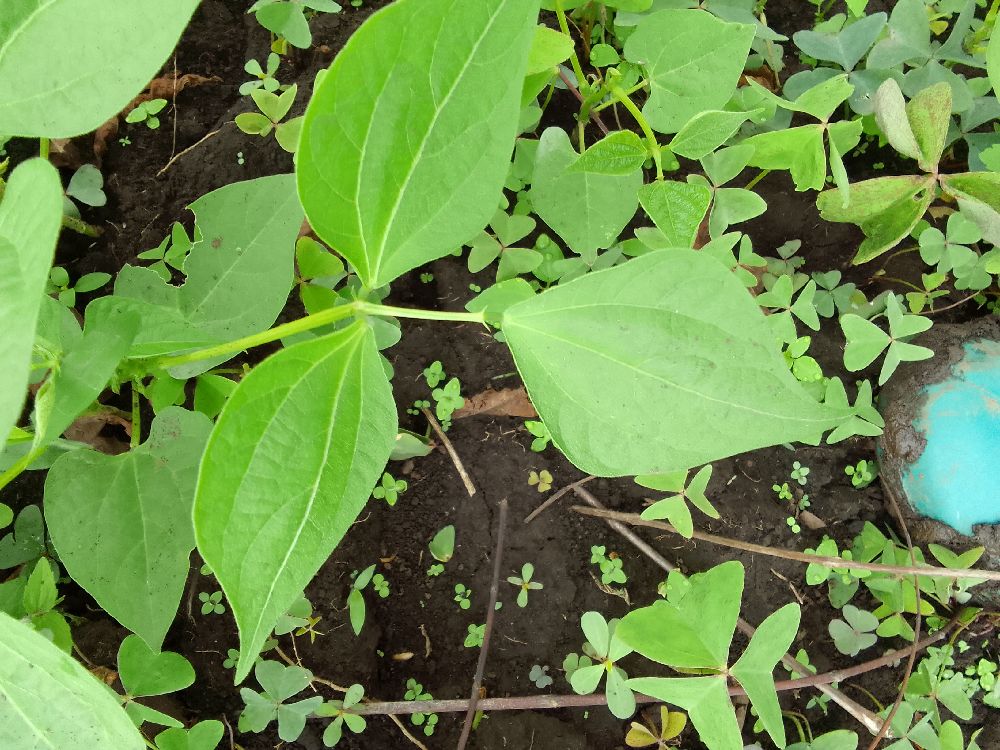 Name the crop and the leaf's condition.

common bean, healthy
